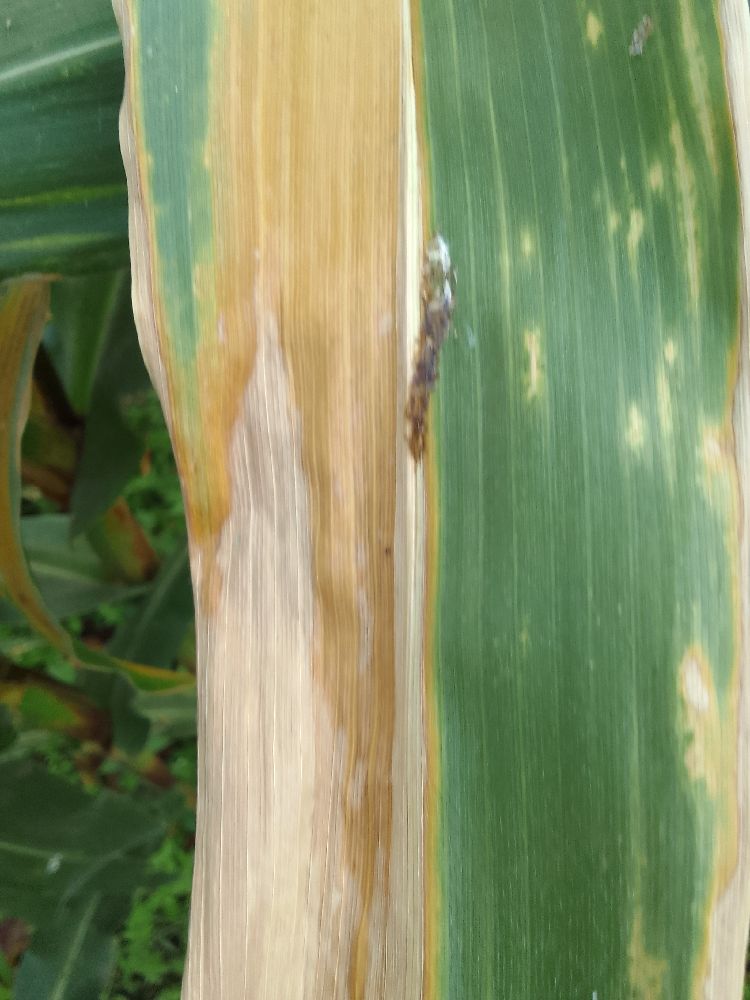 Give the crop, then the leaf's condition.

maize, maize lethal necrosis
